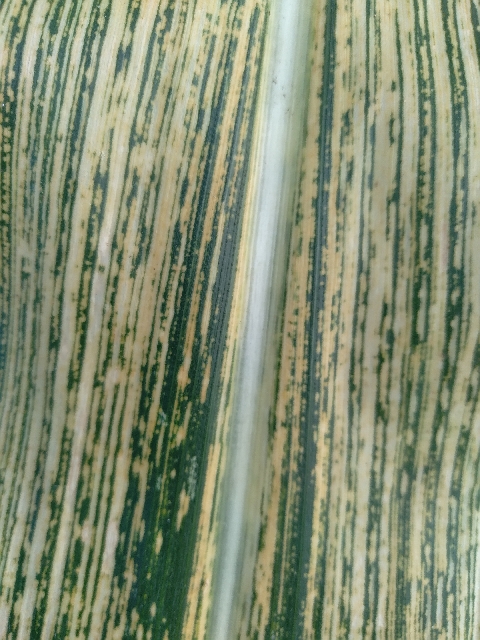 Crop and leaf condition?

maize, maize streak virus
